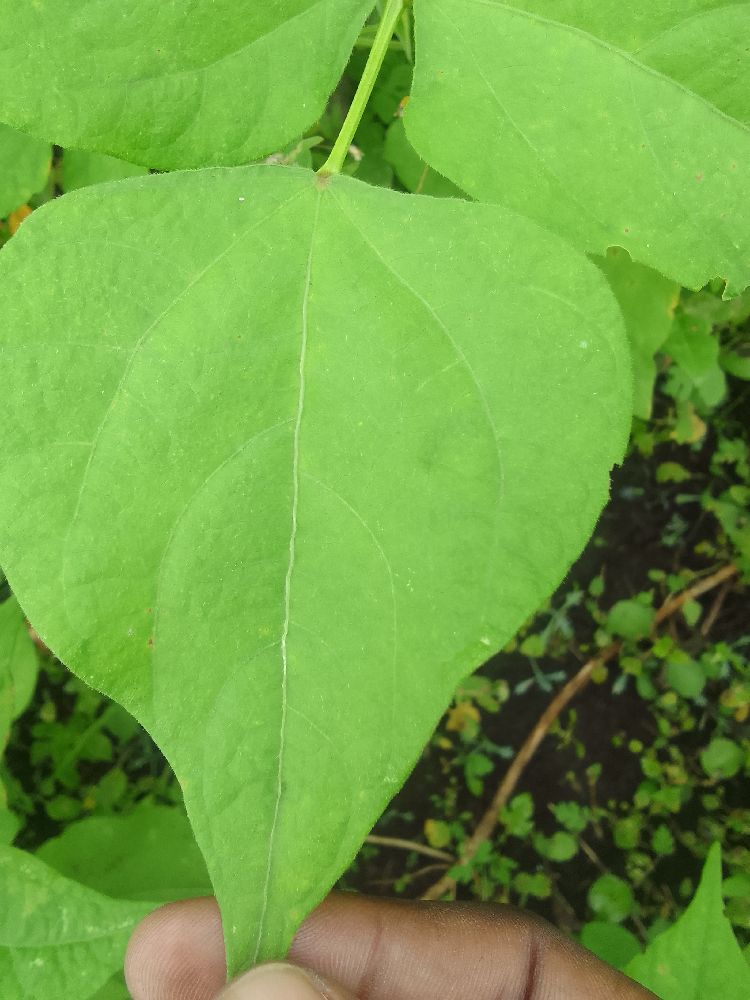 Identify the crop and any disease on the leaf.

common bean, healthy
